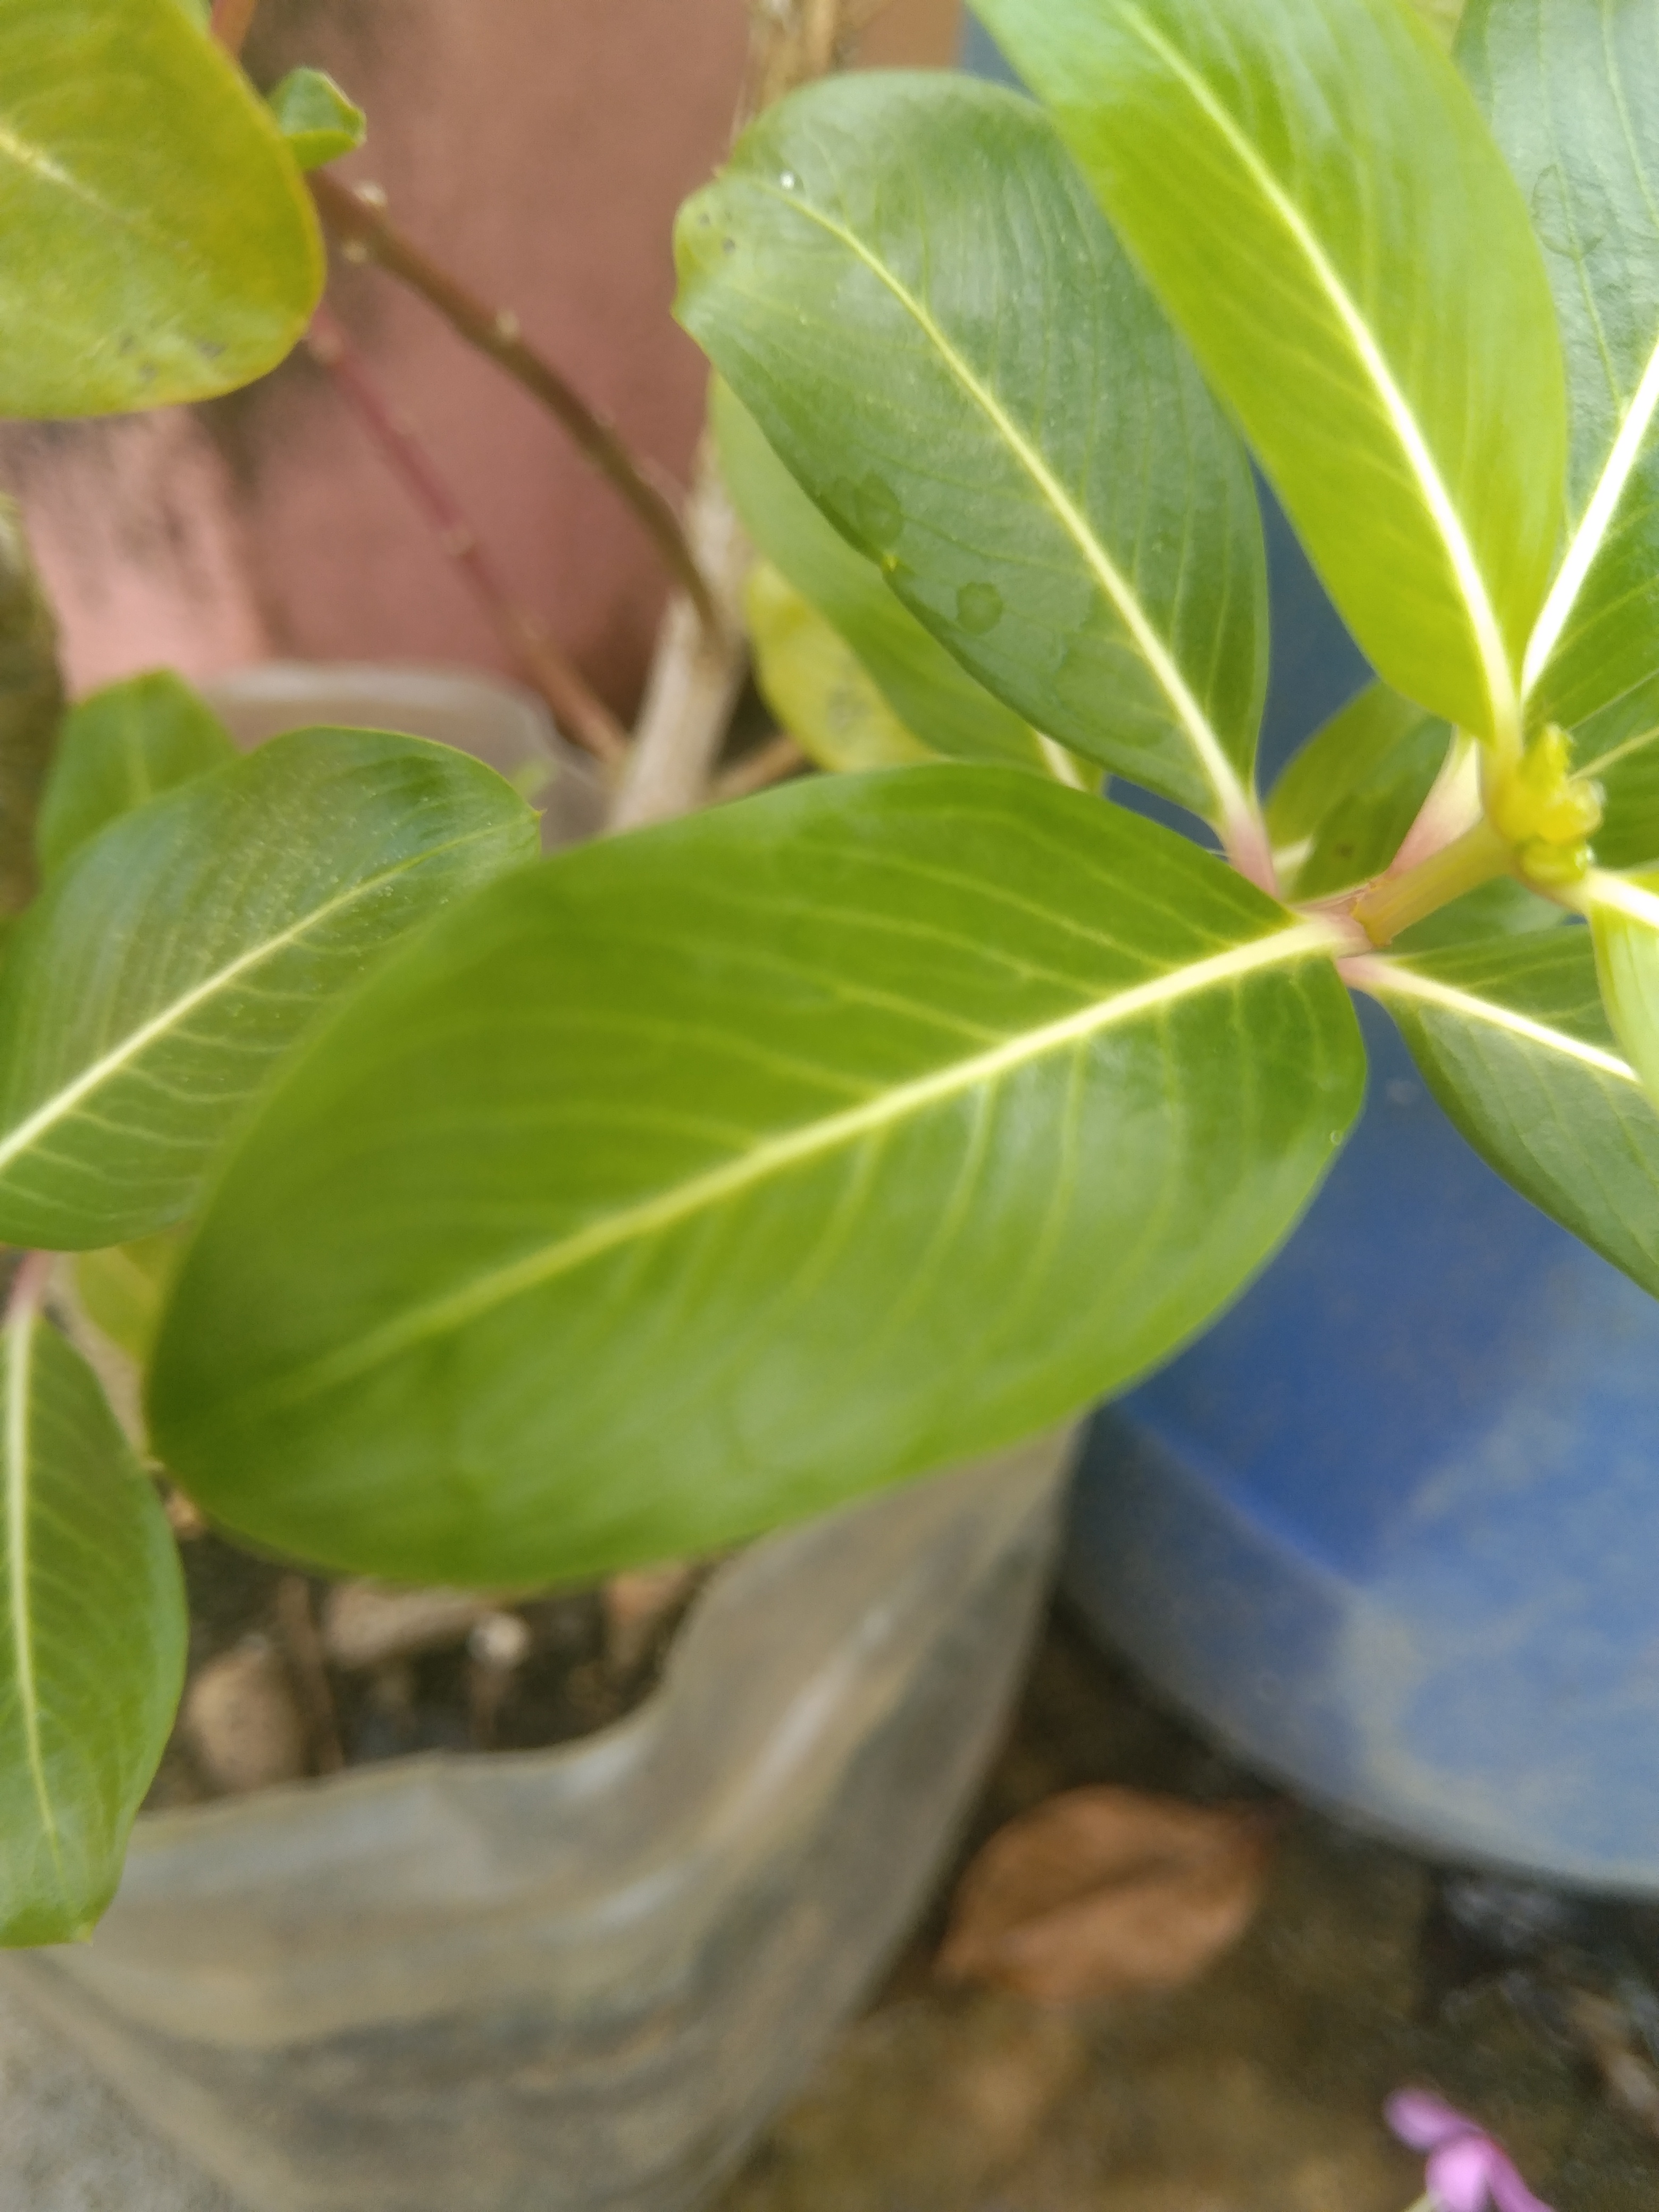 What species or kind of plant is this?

rose periwinkle
